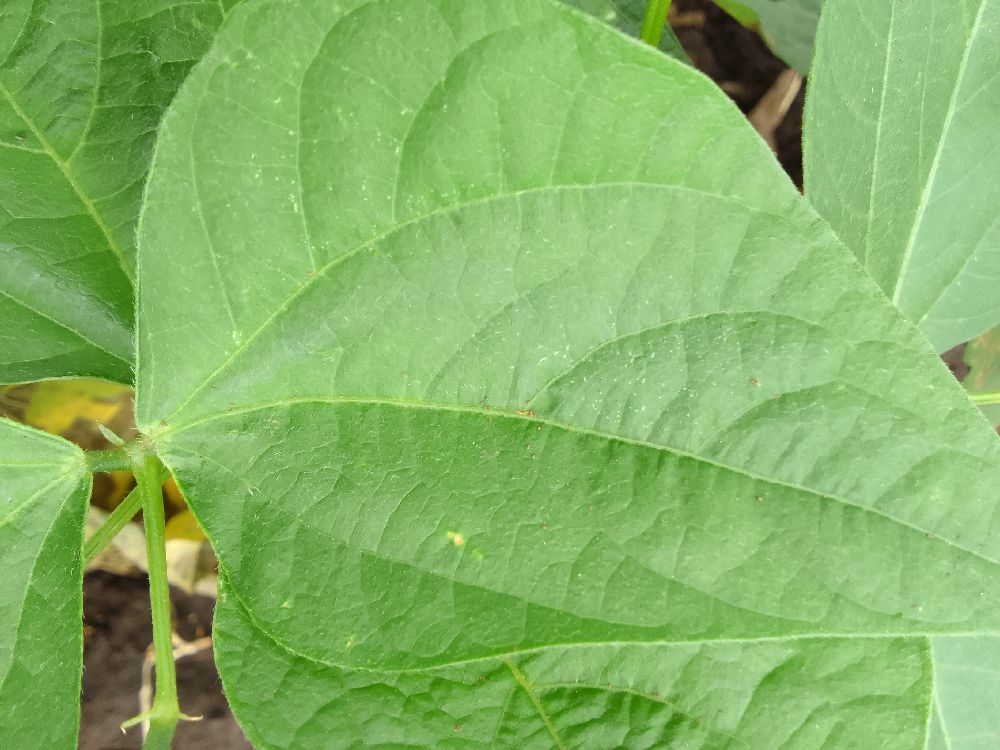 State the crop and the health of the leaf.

common bean, healthy
